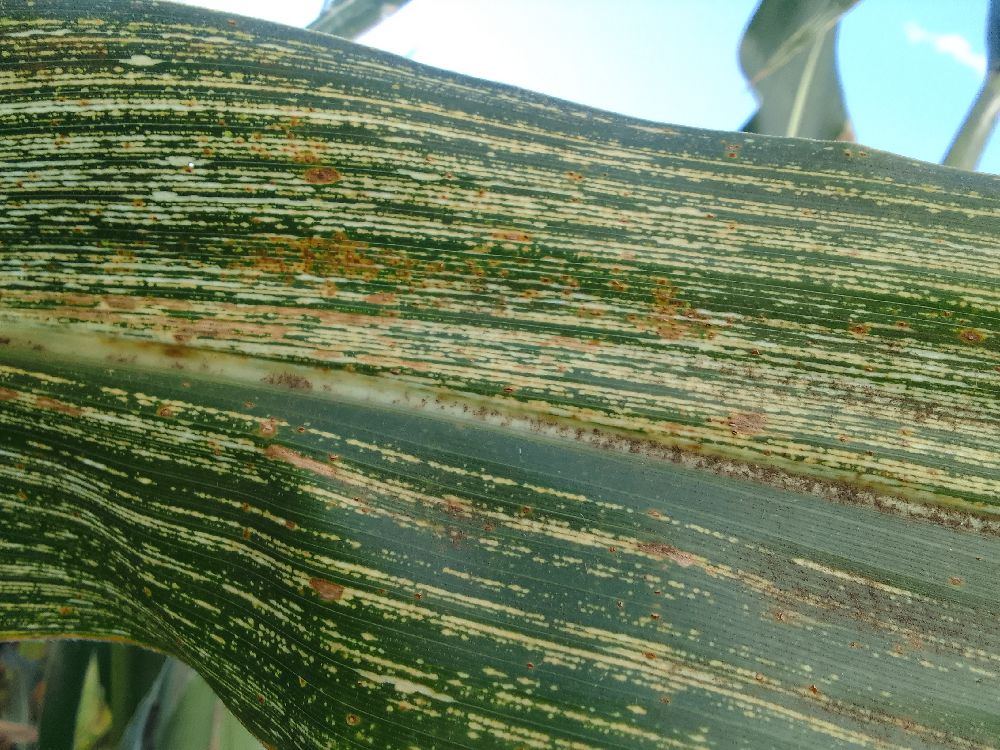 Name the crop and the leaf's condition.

maize, maize streak virus
